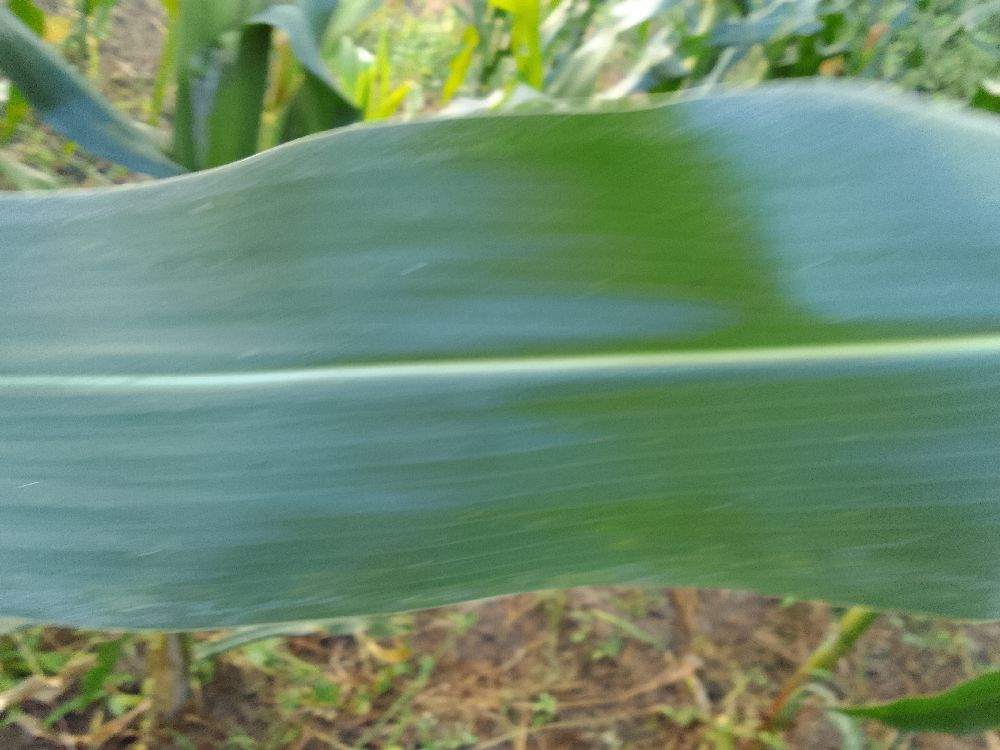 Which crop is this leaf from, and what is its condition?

maize, healthy
